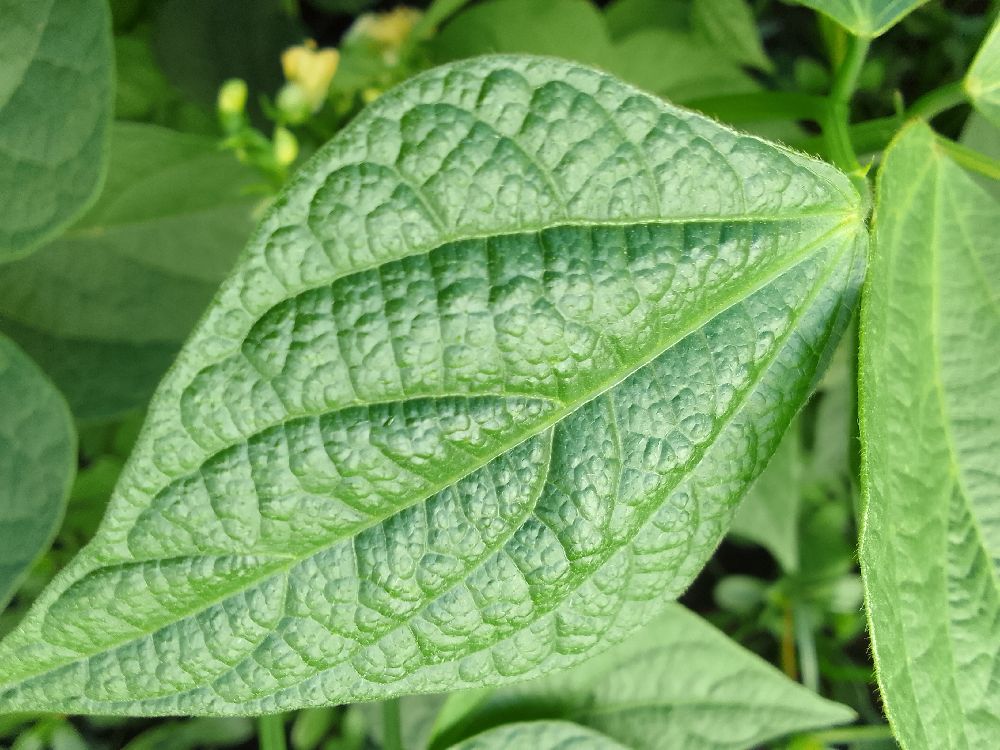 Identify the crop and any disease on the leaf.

common bean, healthy
